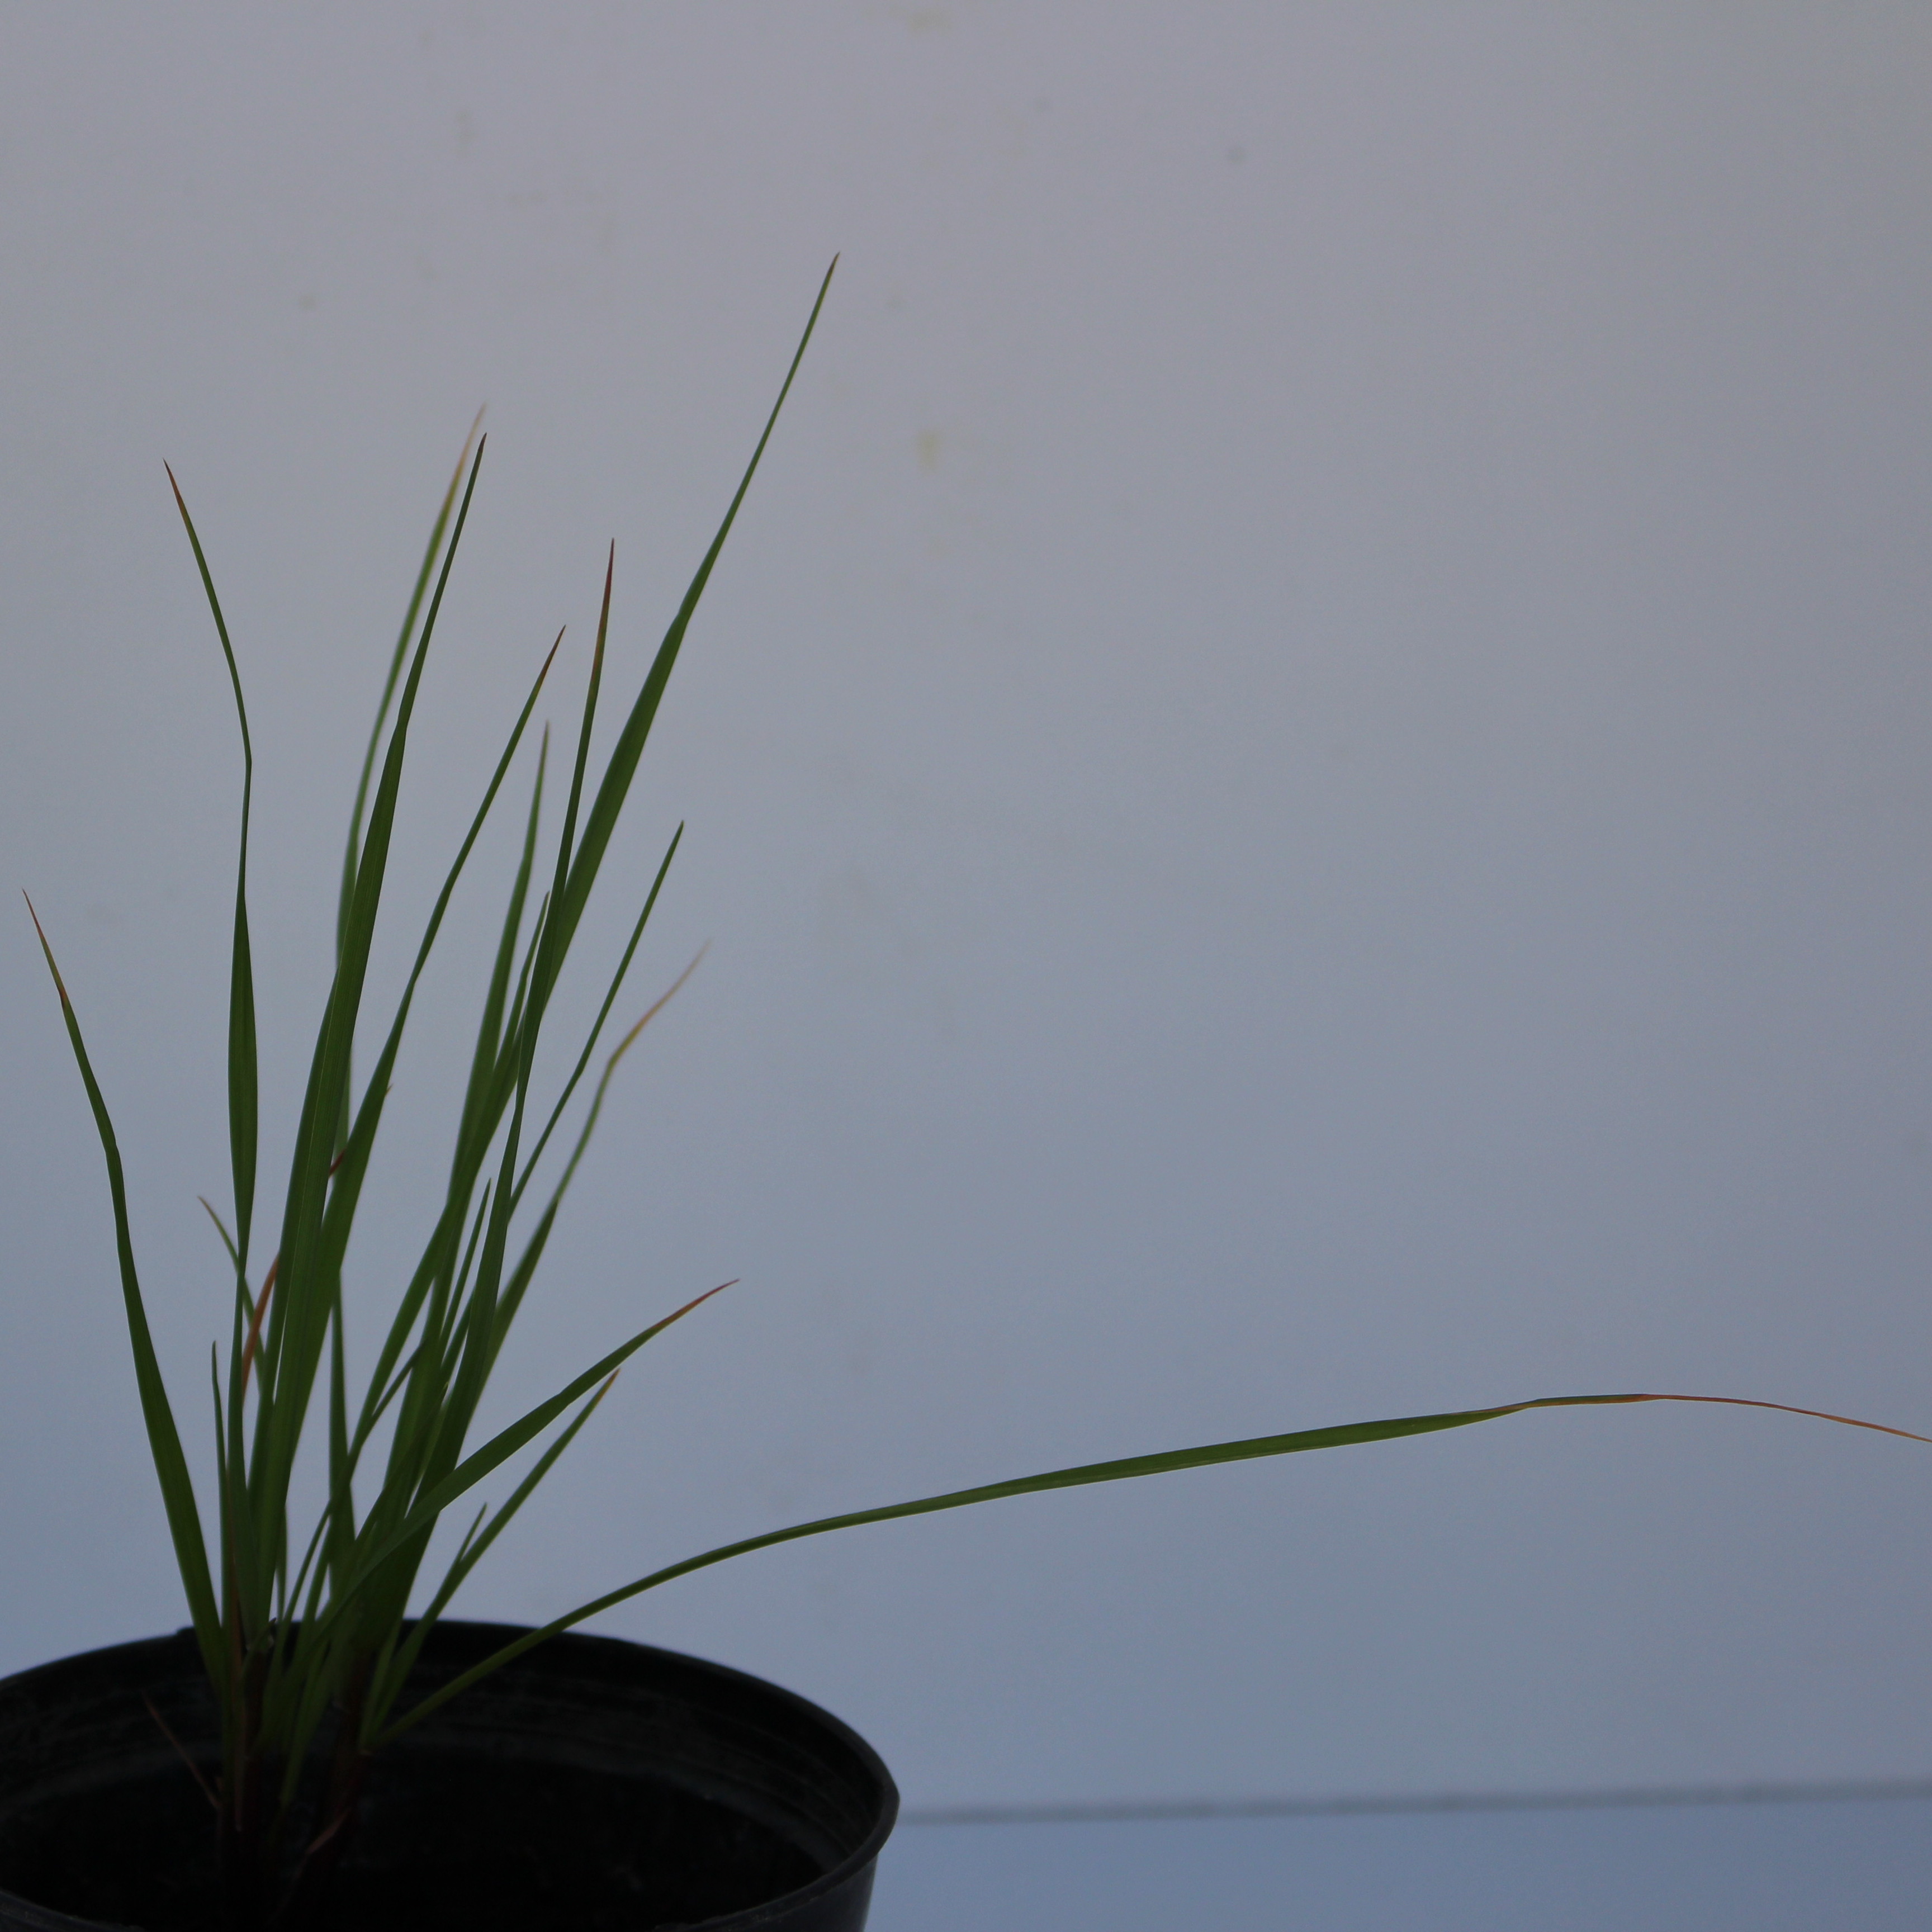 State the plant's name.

Lolium multiflorum
